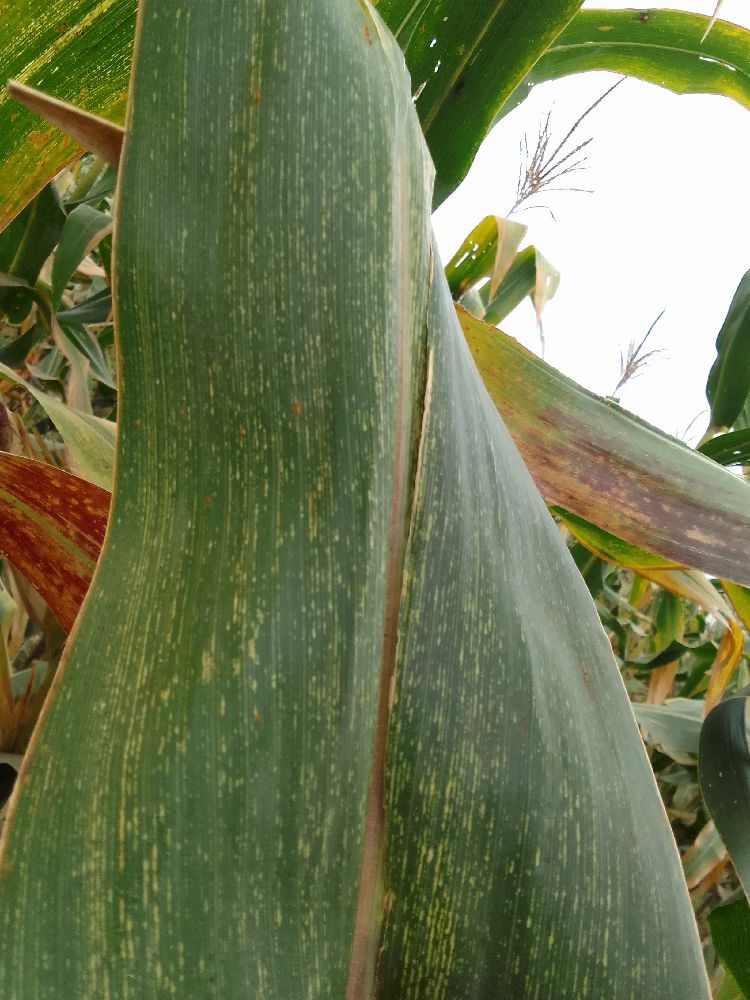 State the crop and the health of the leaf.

maize, maize streak virus
